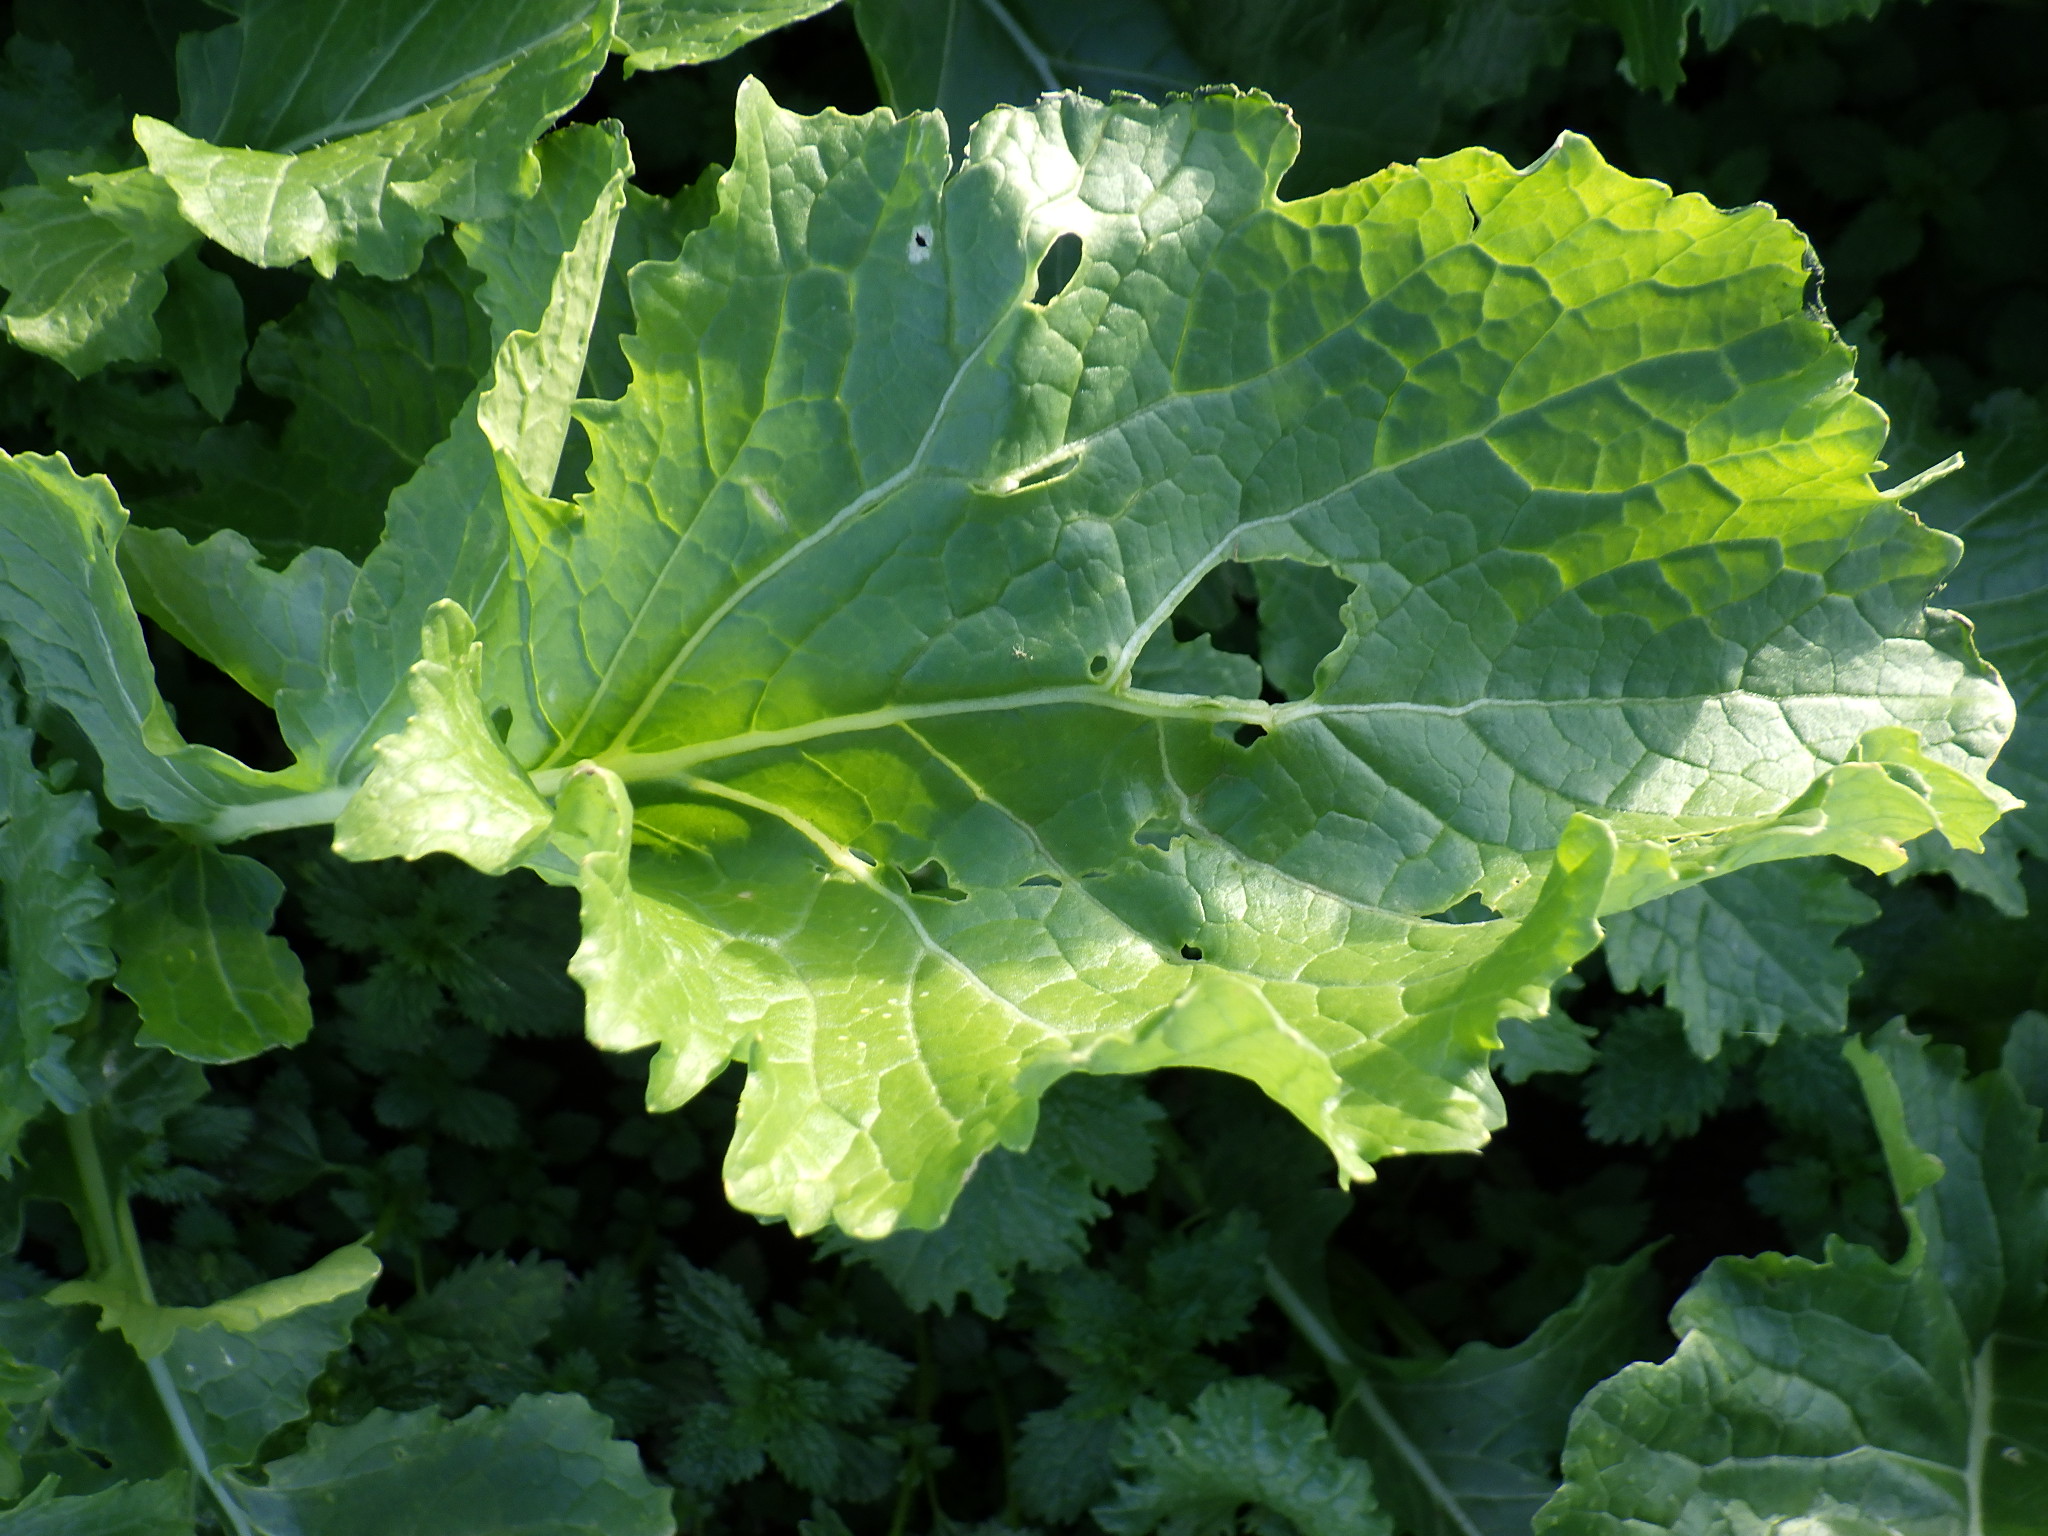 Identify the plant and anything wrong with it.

rapini, phytophagous
